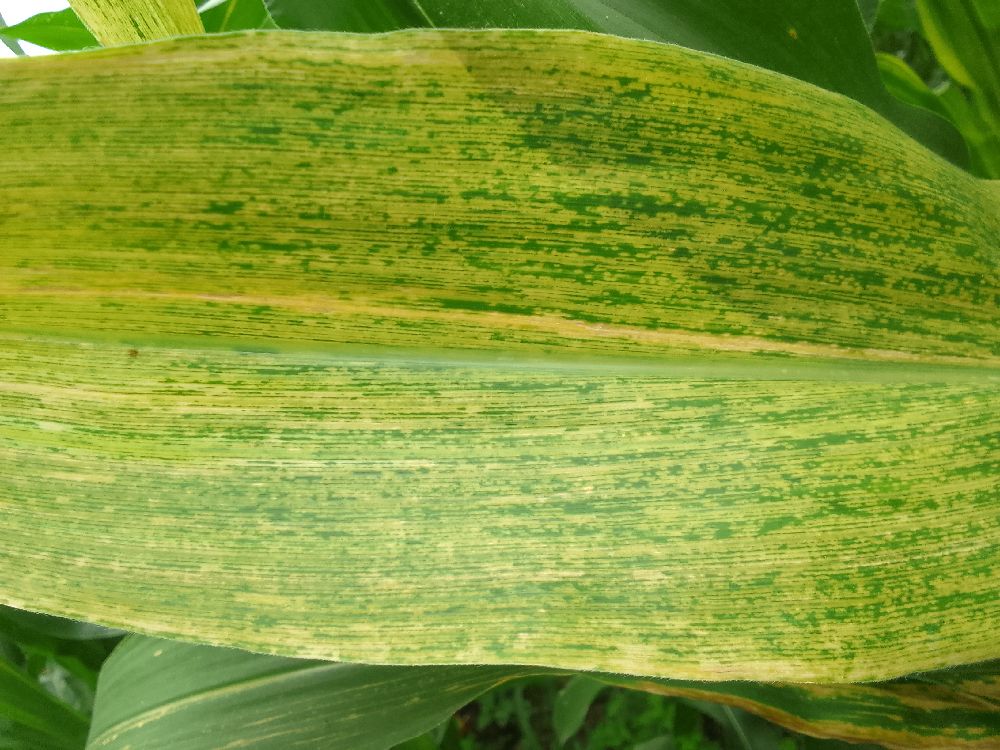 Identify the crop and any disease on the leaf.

maize, maize lethal necrosis
